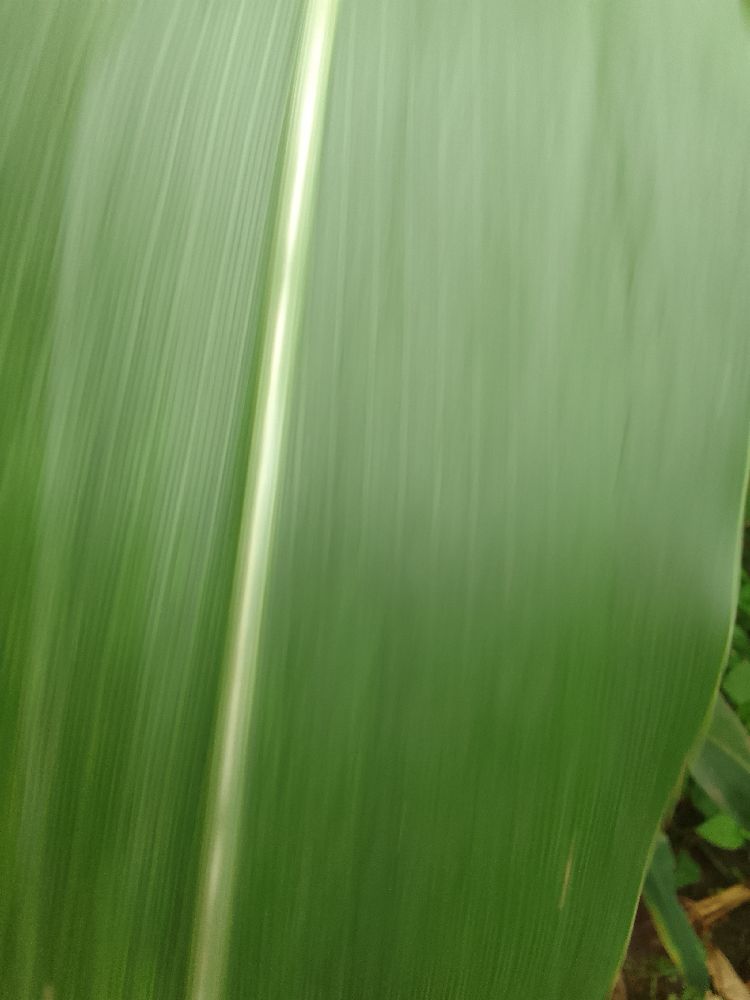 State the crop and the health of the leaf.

maize, healthy
